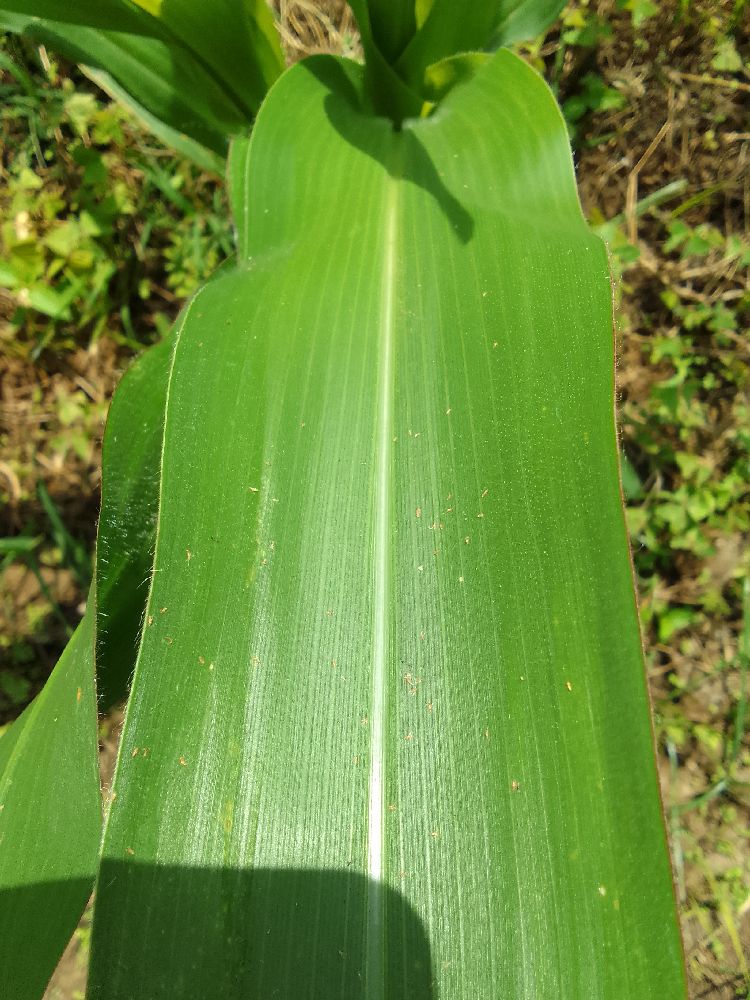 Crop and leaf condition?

maize, healthy
